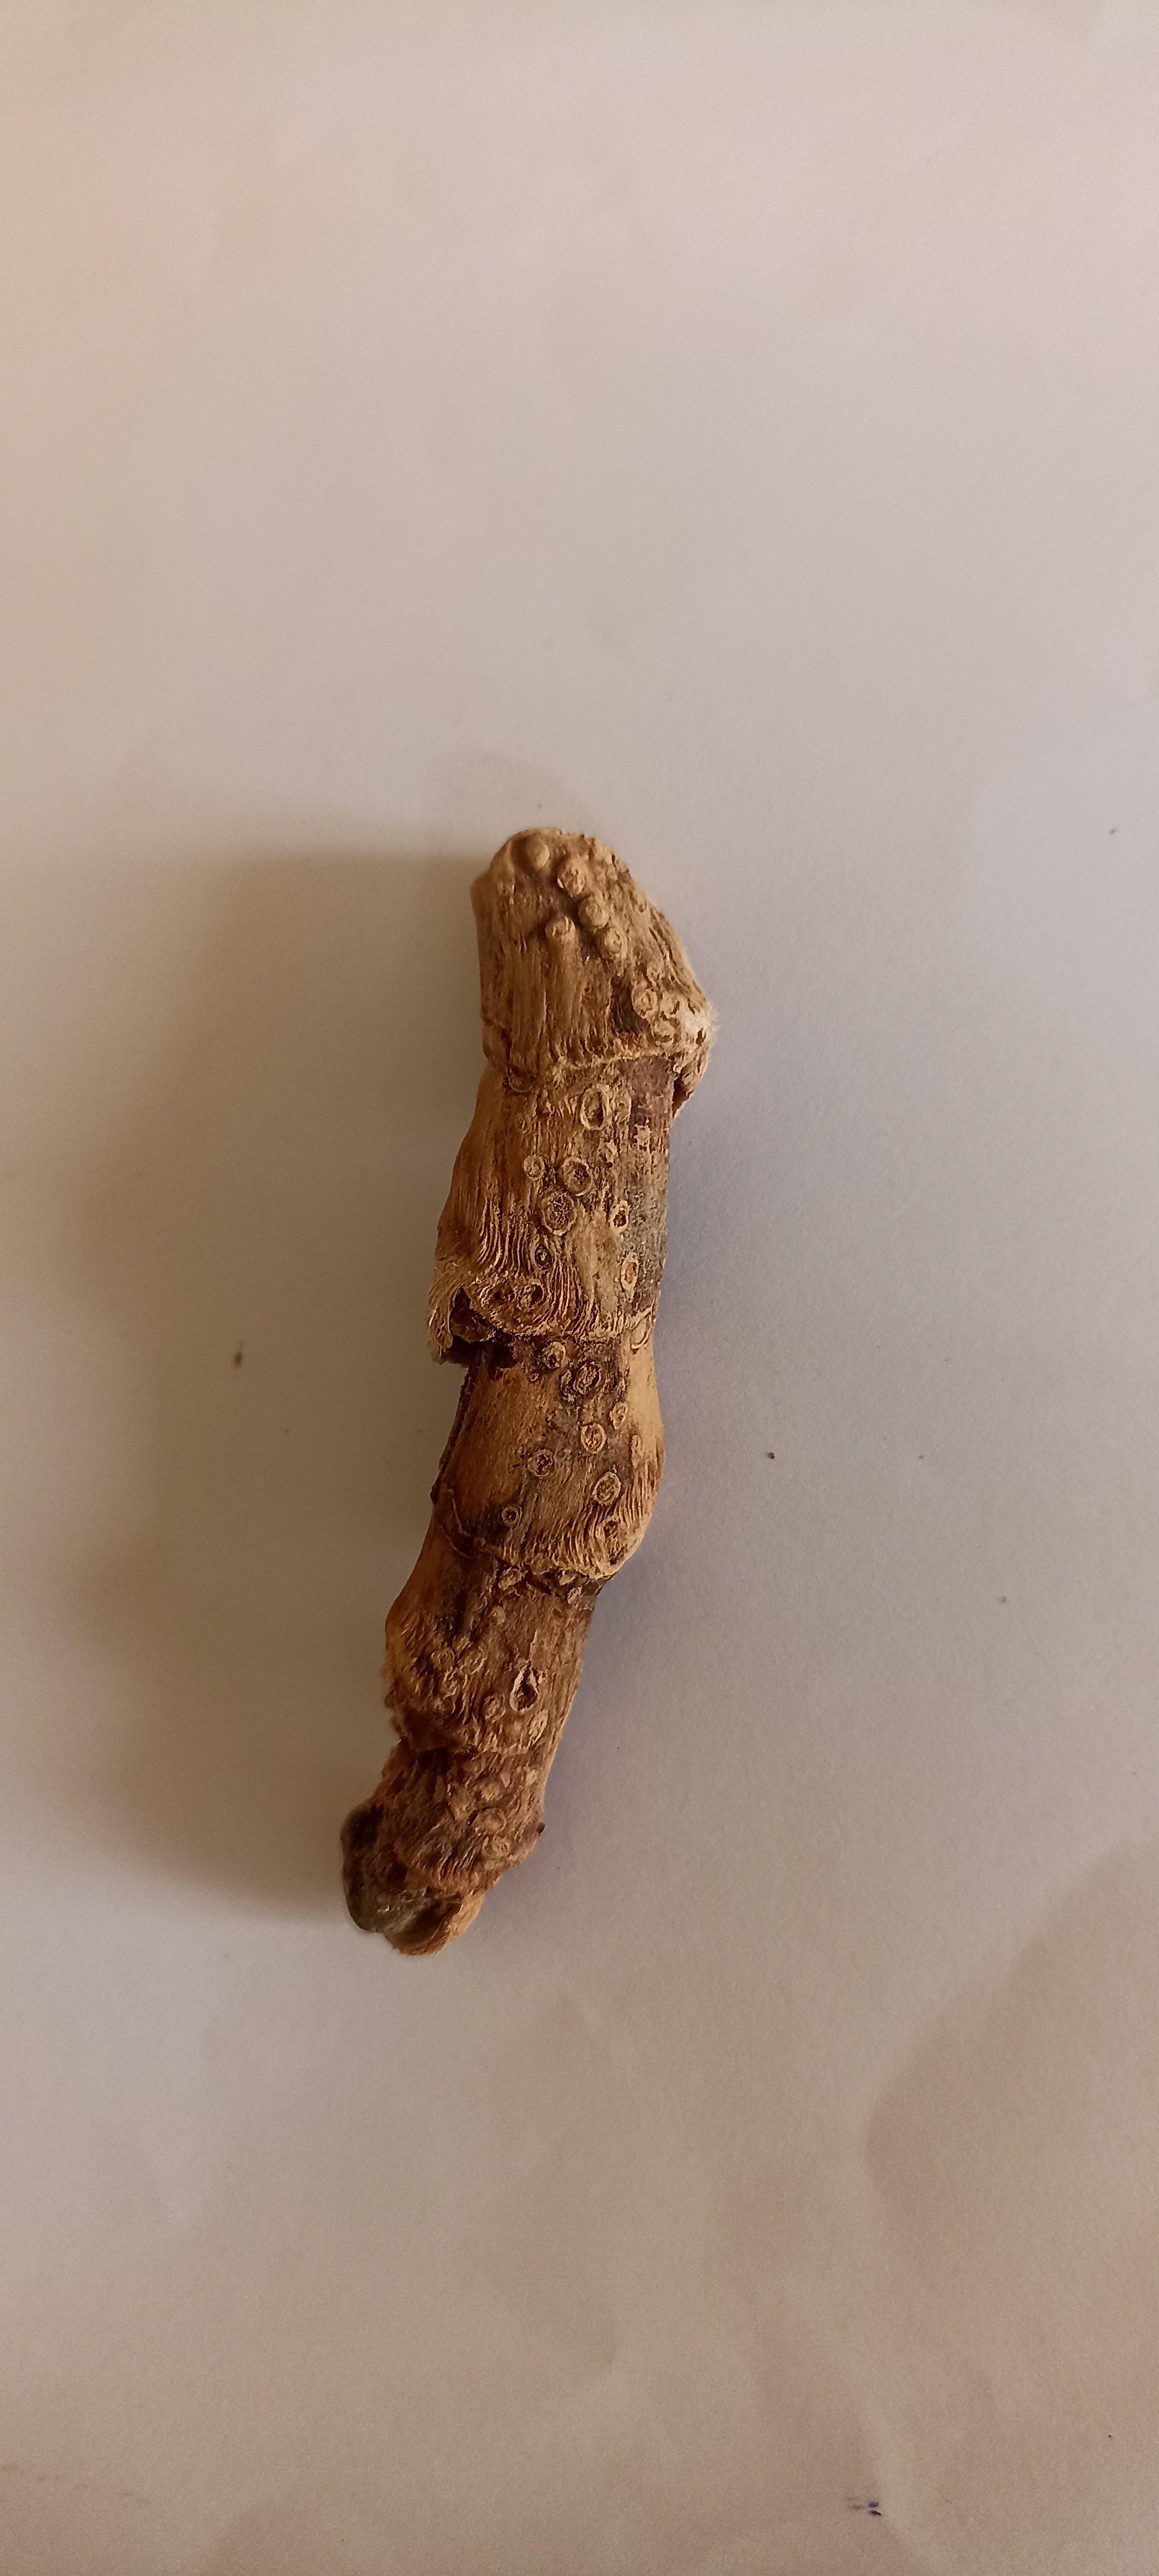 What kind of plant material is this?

vekhand
